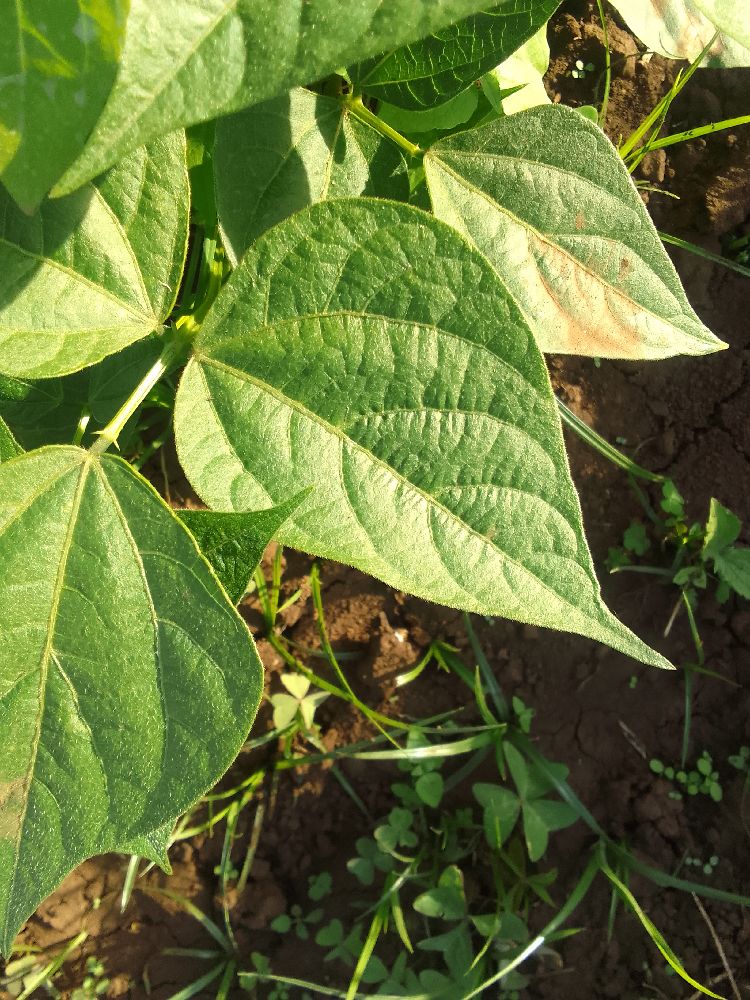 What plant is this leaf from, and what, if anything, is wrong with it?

common bean, healthy
